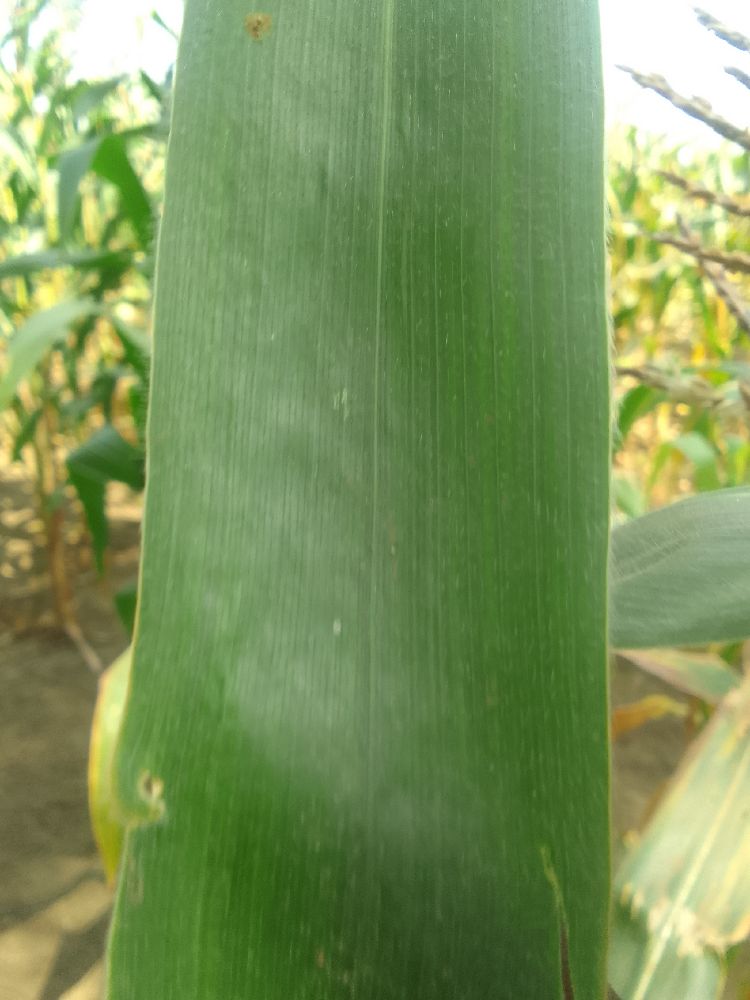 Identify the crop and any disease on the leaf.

maize, healthy
